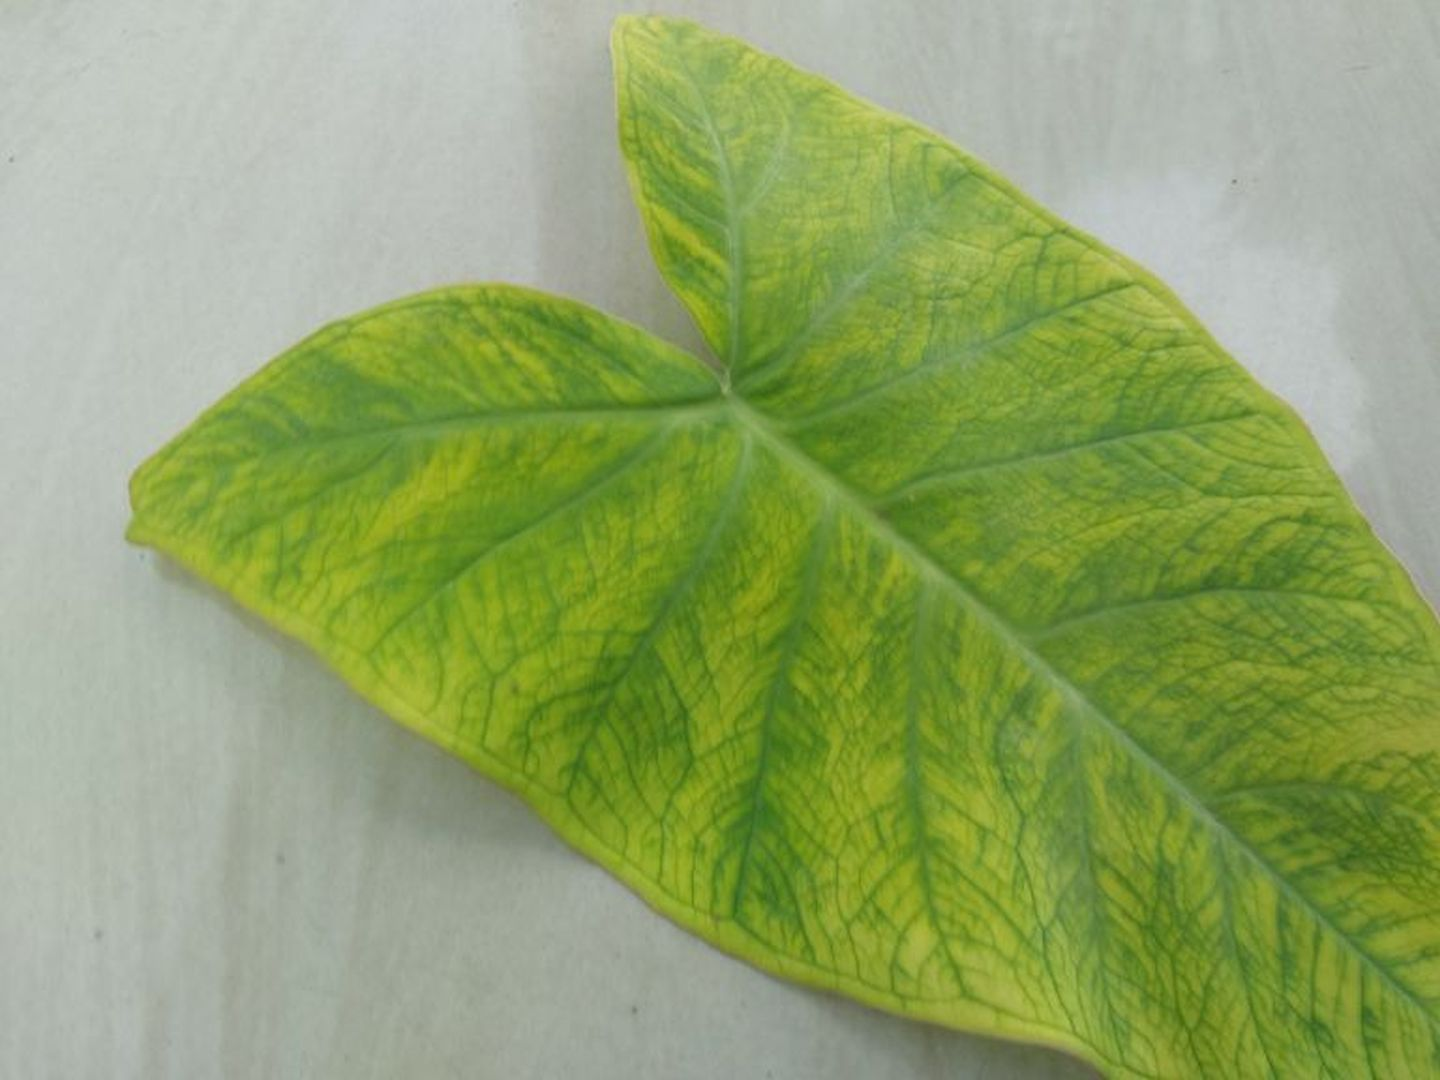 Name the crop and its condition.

taro, mosaic
